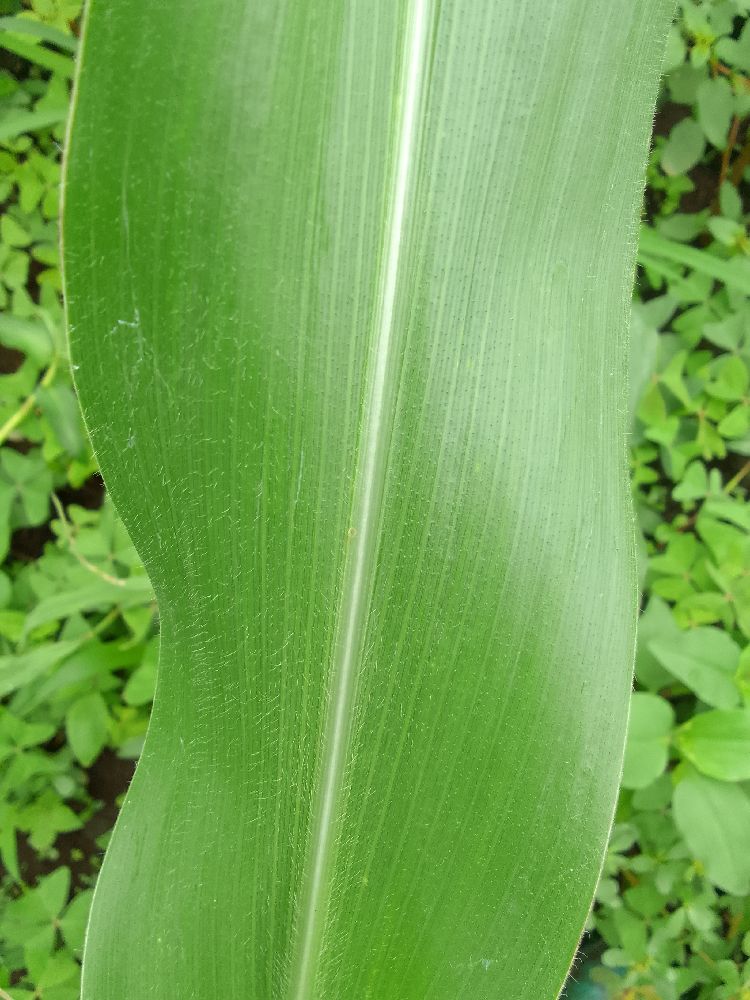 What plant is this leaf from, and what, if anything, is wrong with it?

maize, healthy
